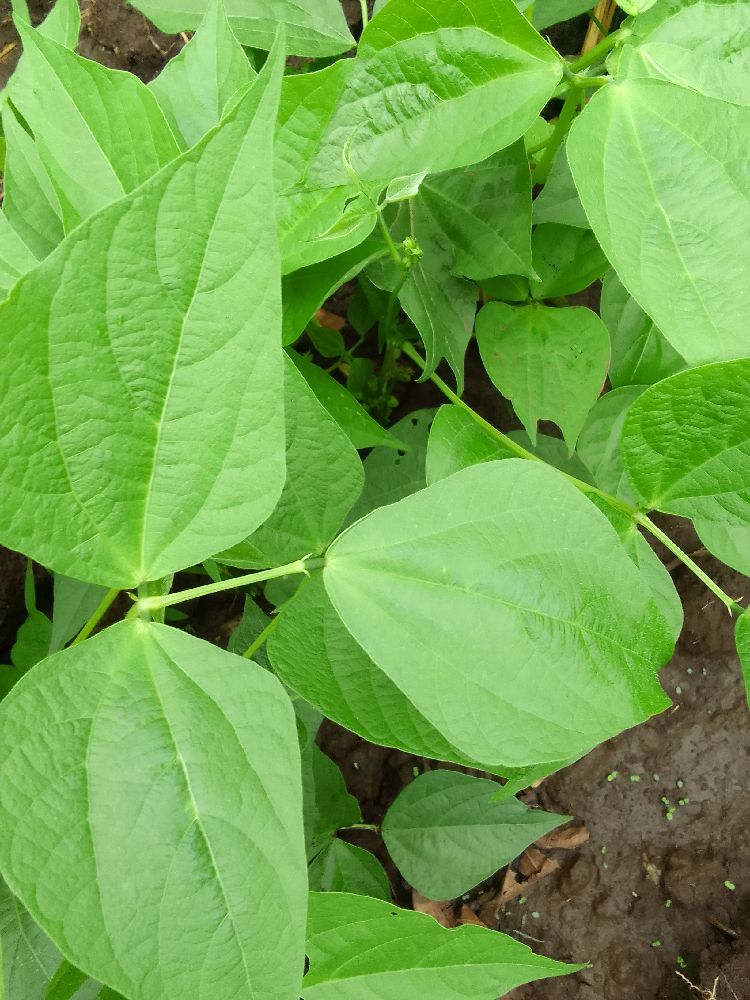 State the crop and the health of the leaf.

common bean, healthy
